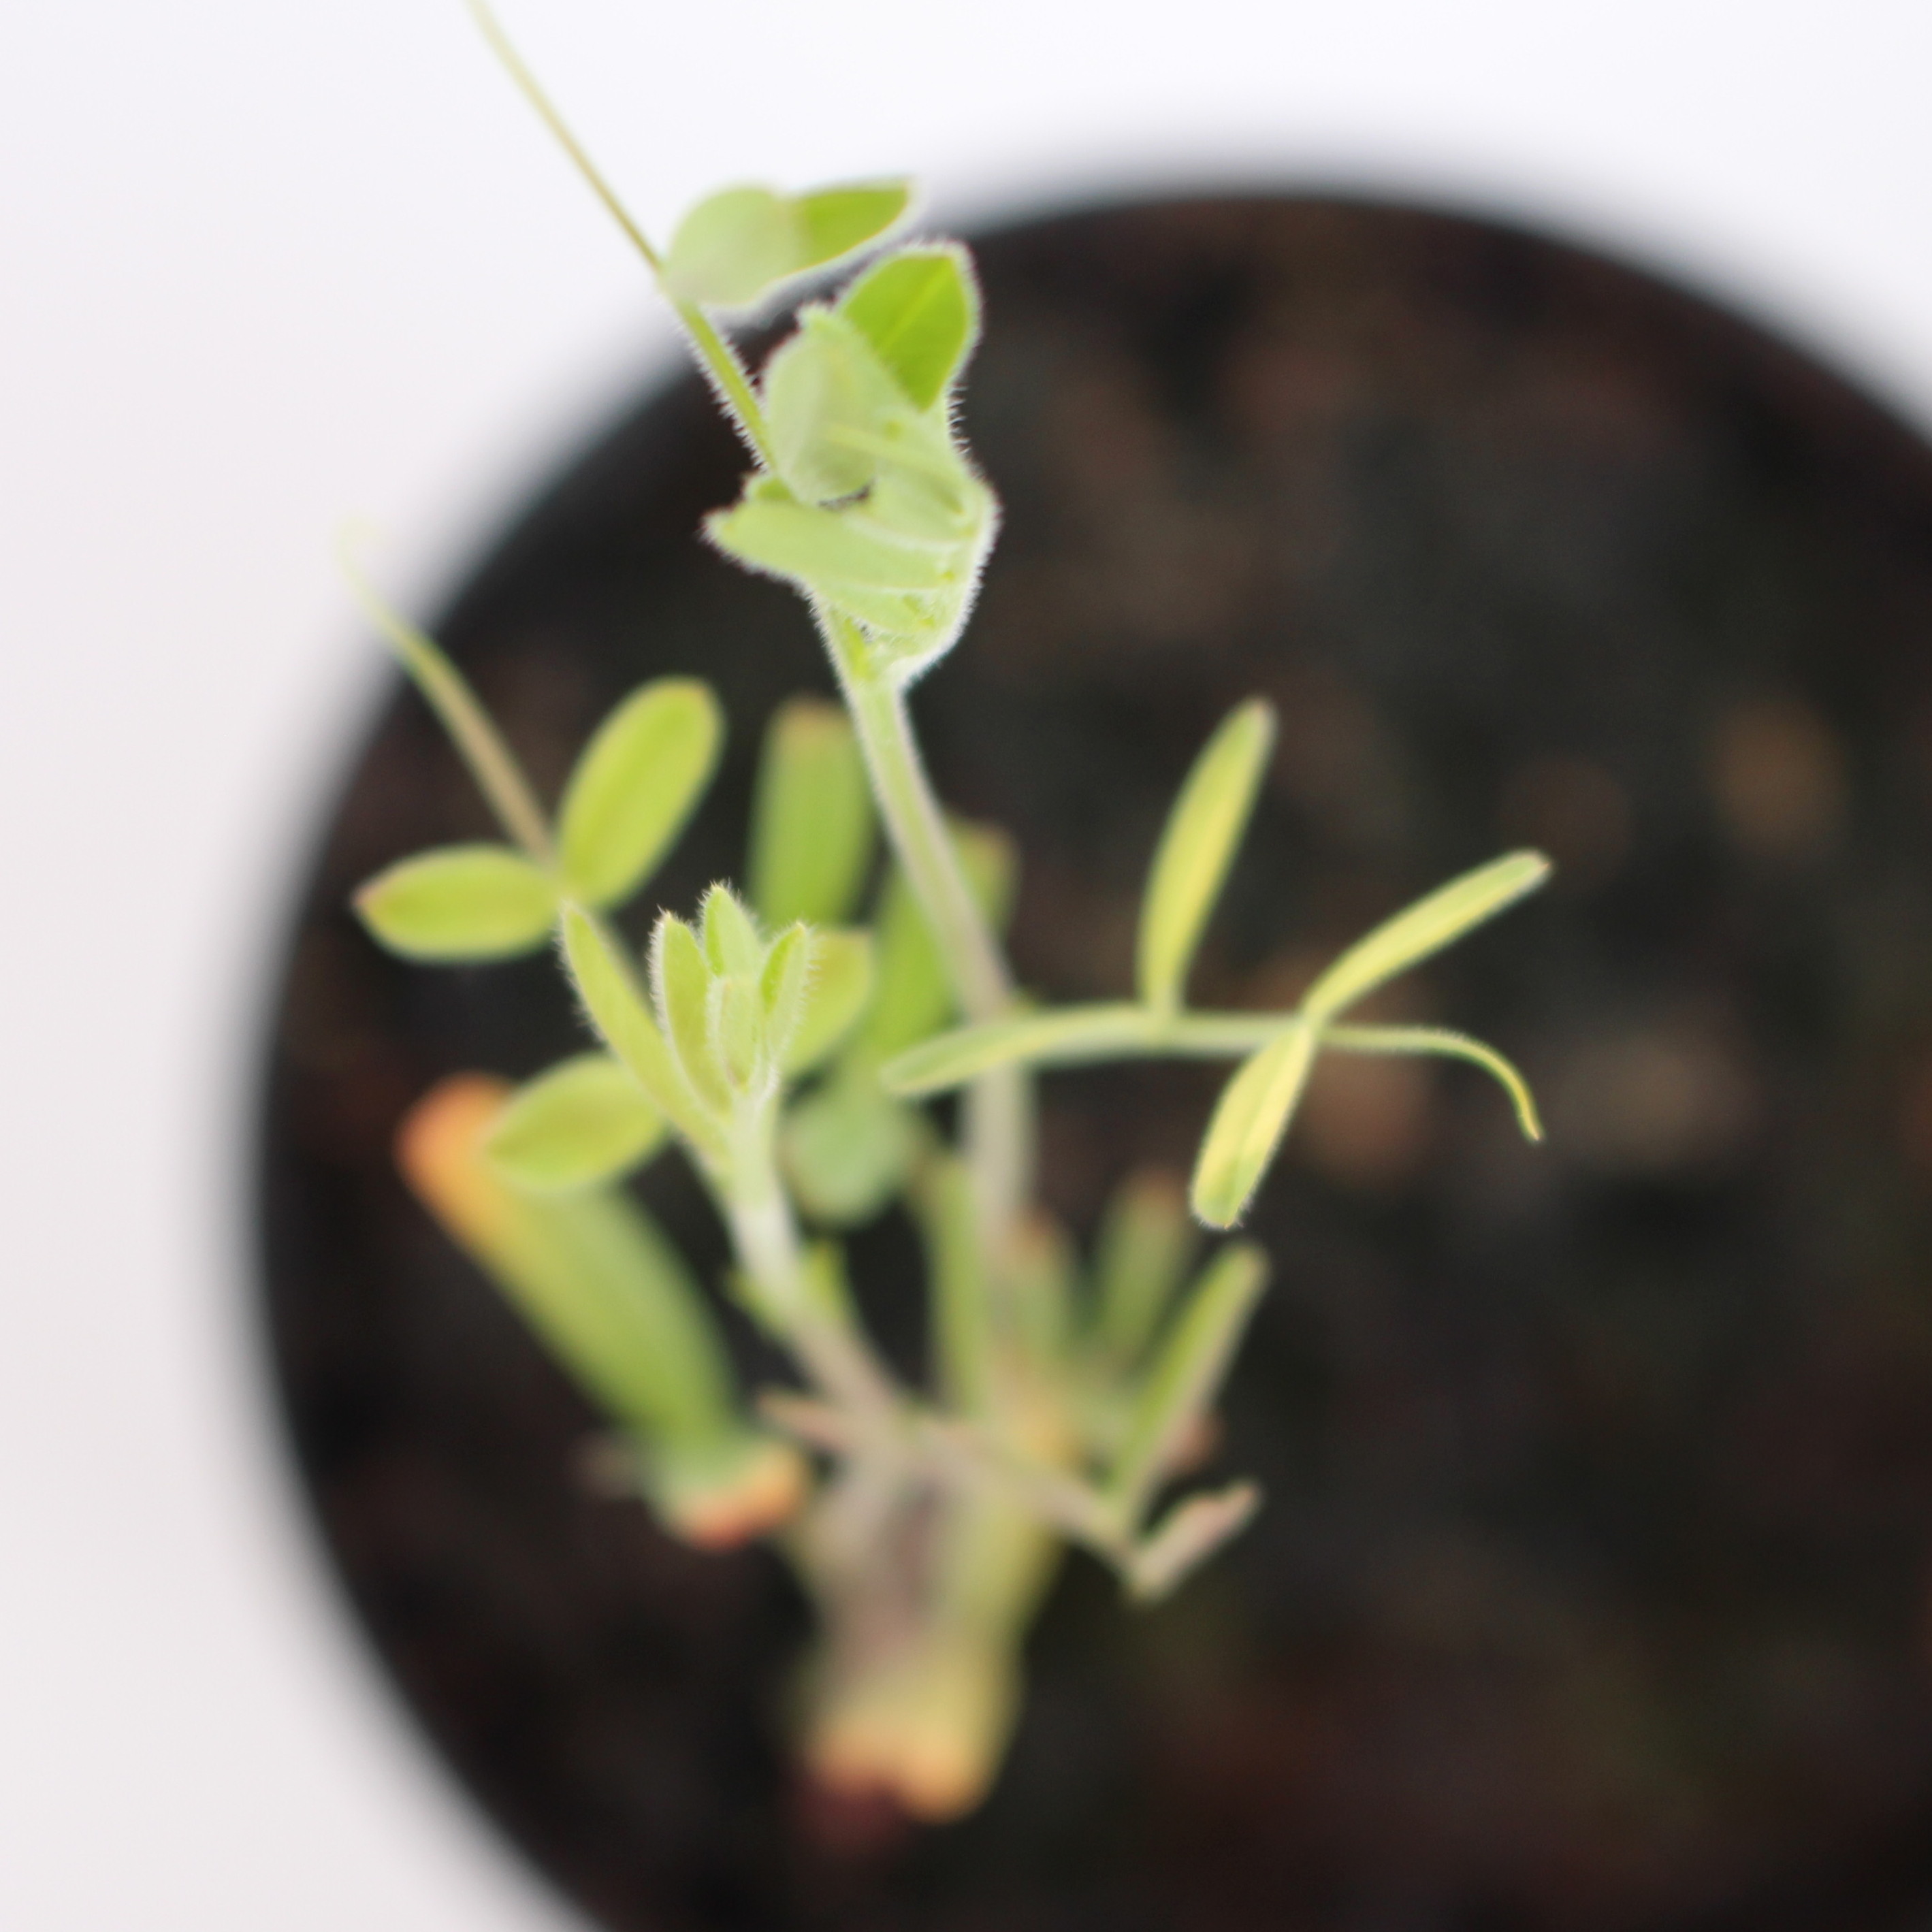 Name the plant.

Vicia sativa
